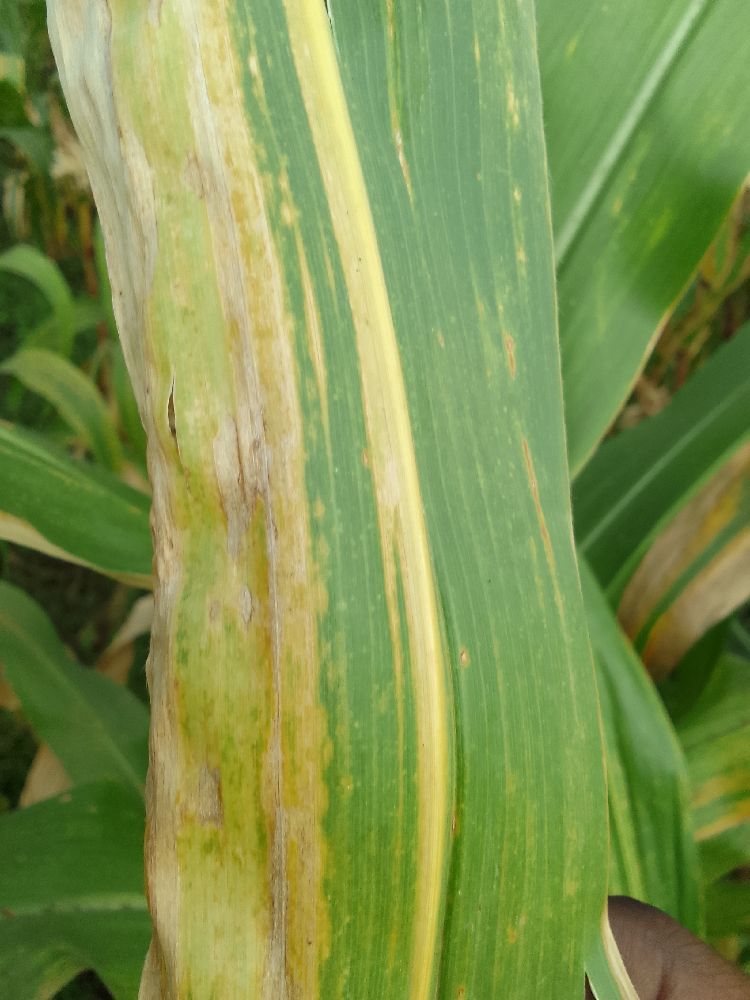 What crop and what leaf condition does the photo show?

maize, maize lethal necrosis
